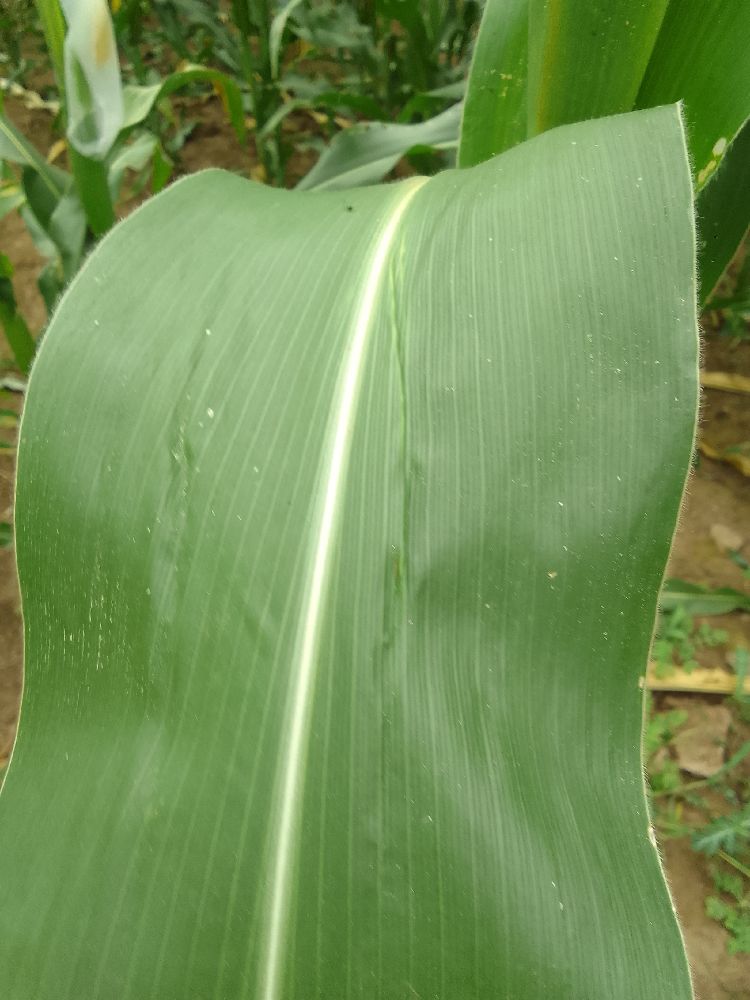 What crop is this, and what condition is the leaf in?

maize, healthy
